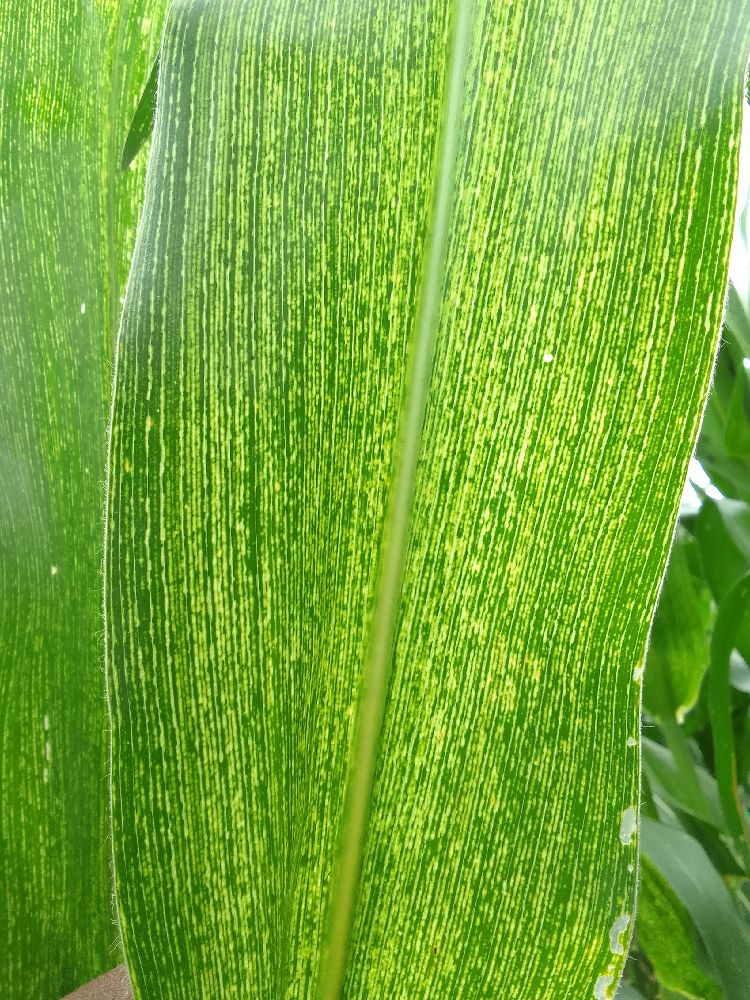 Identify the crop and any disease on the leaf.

maize, maize streak virus
